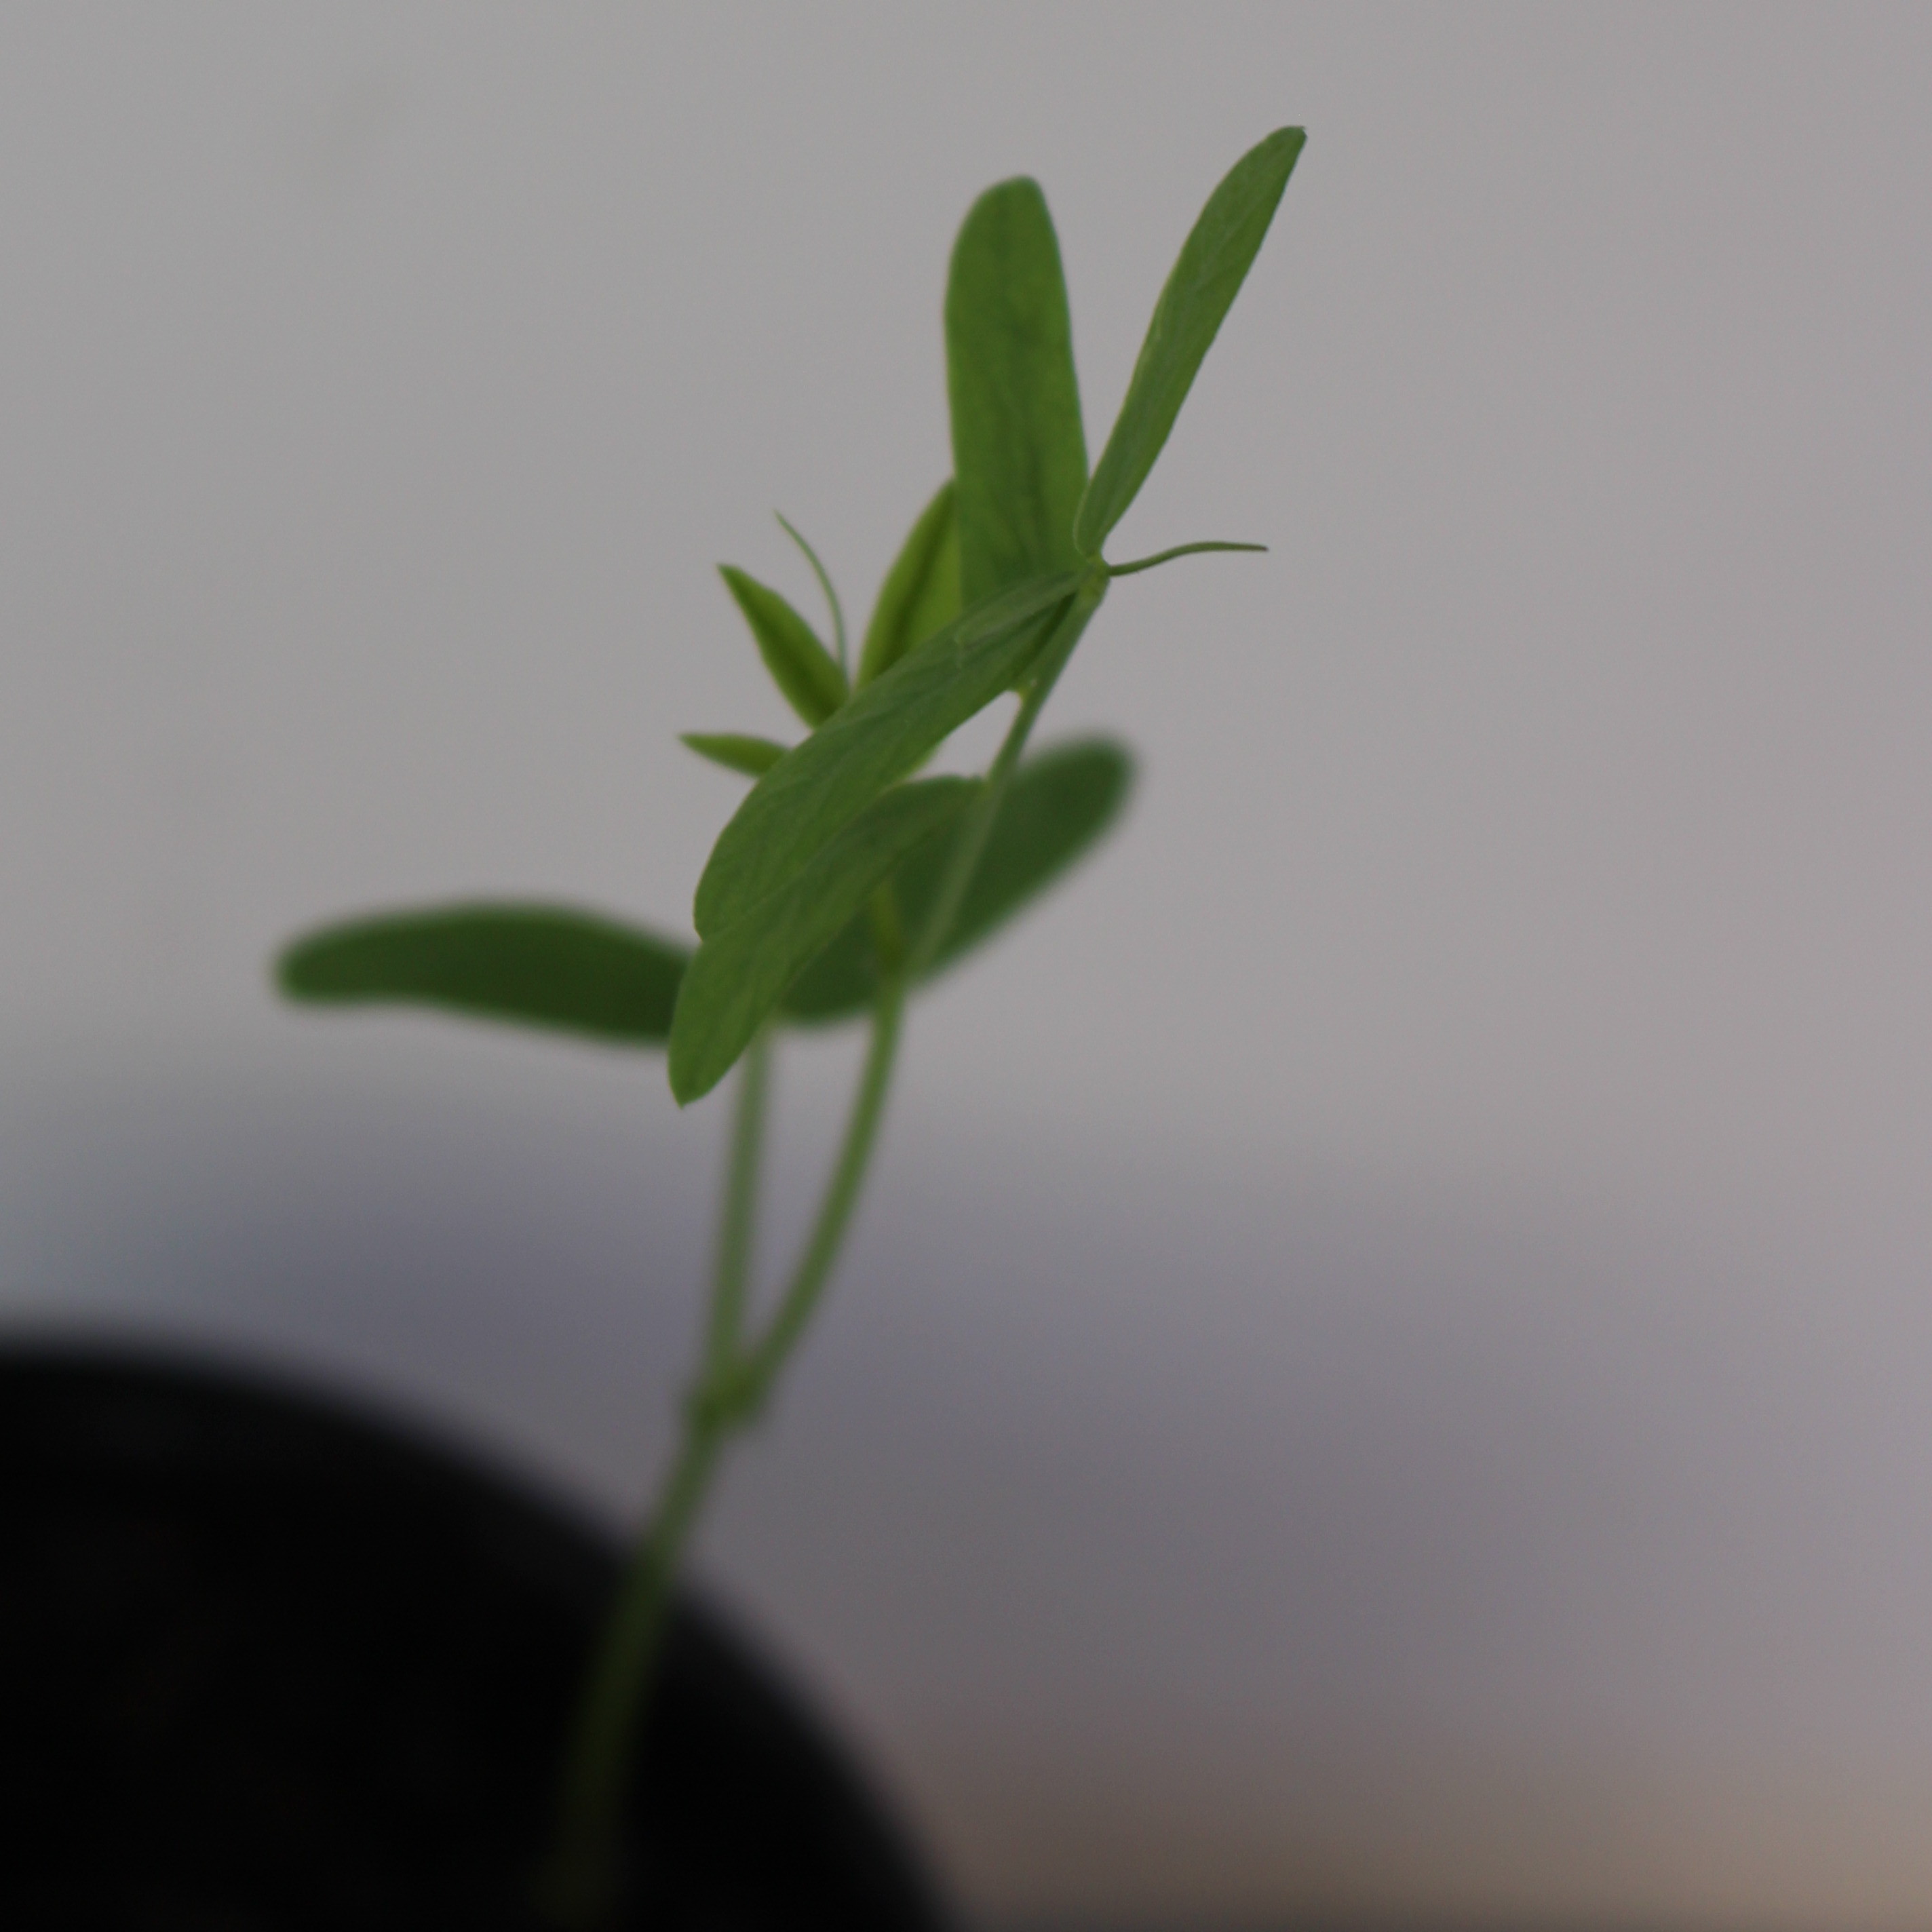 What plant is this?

Vicia sativa
